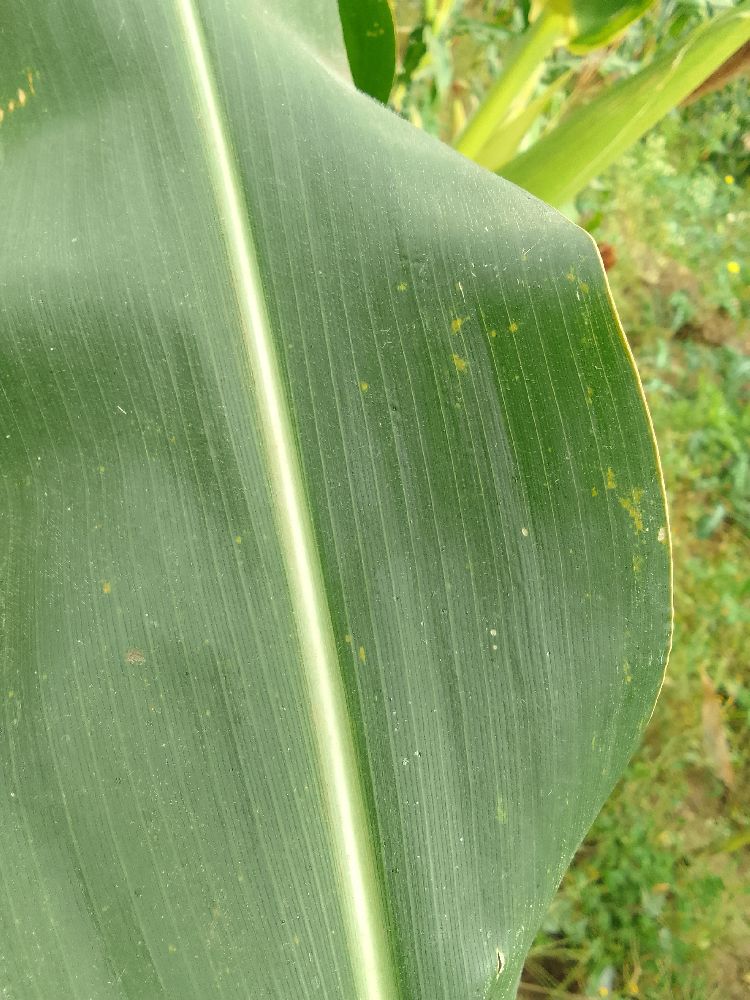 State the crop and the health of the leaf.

maize, healthy
